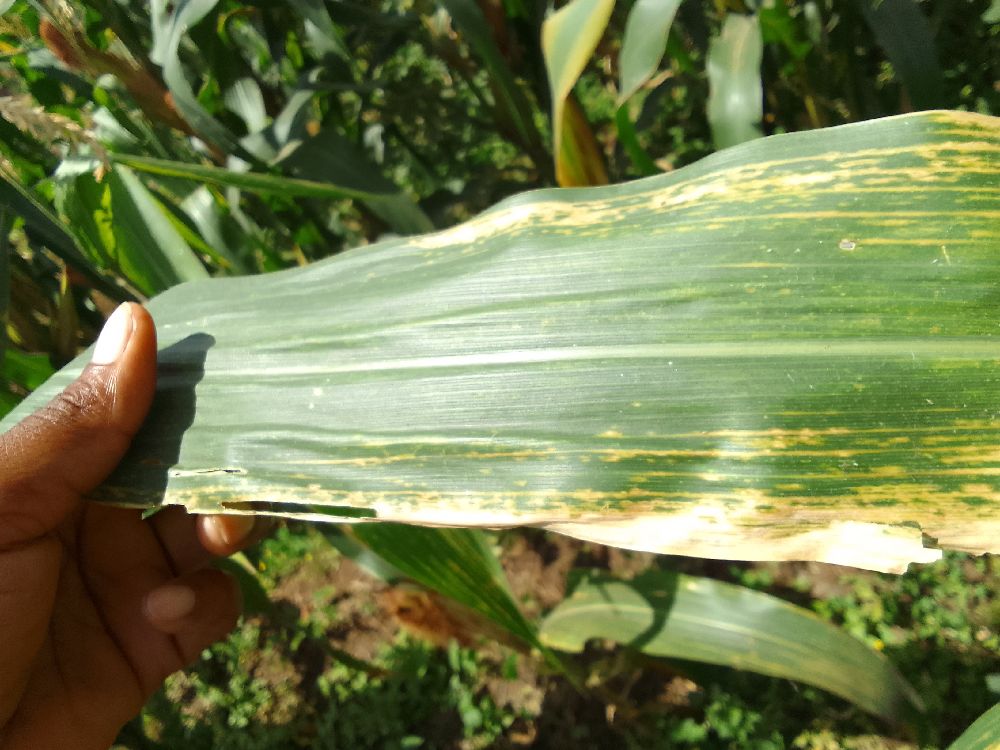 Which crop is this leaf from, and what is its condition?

maize, maize lethal necrosis
